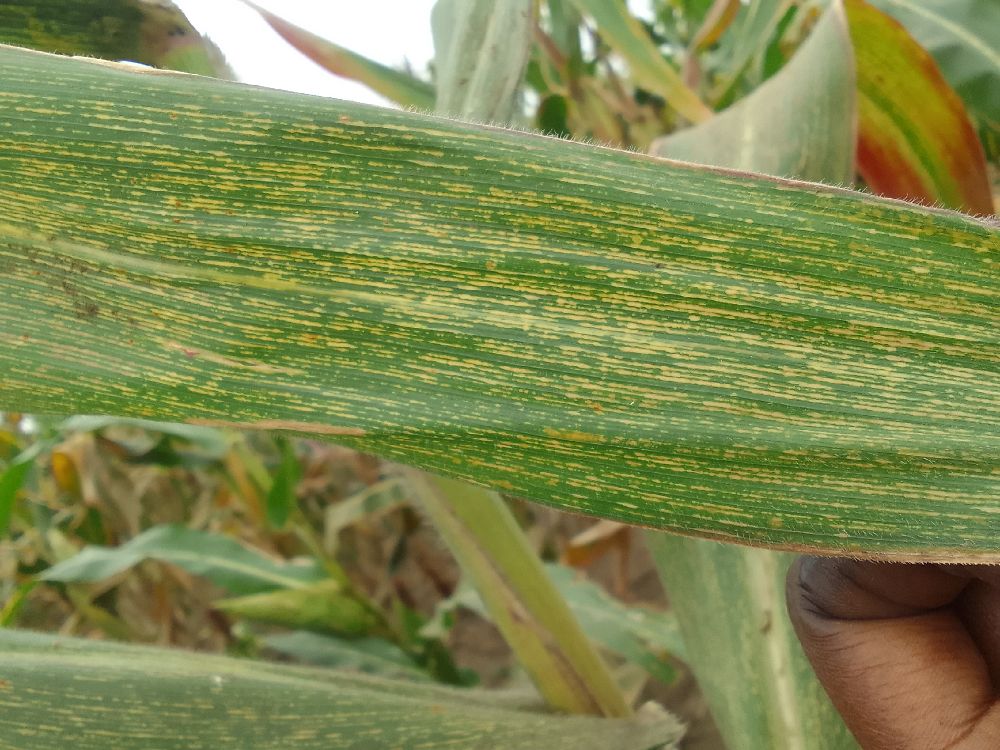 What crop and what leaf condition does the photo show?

maize, maize streak virus
